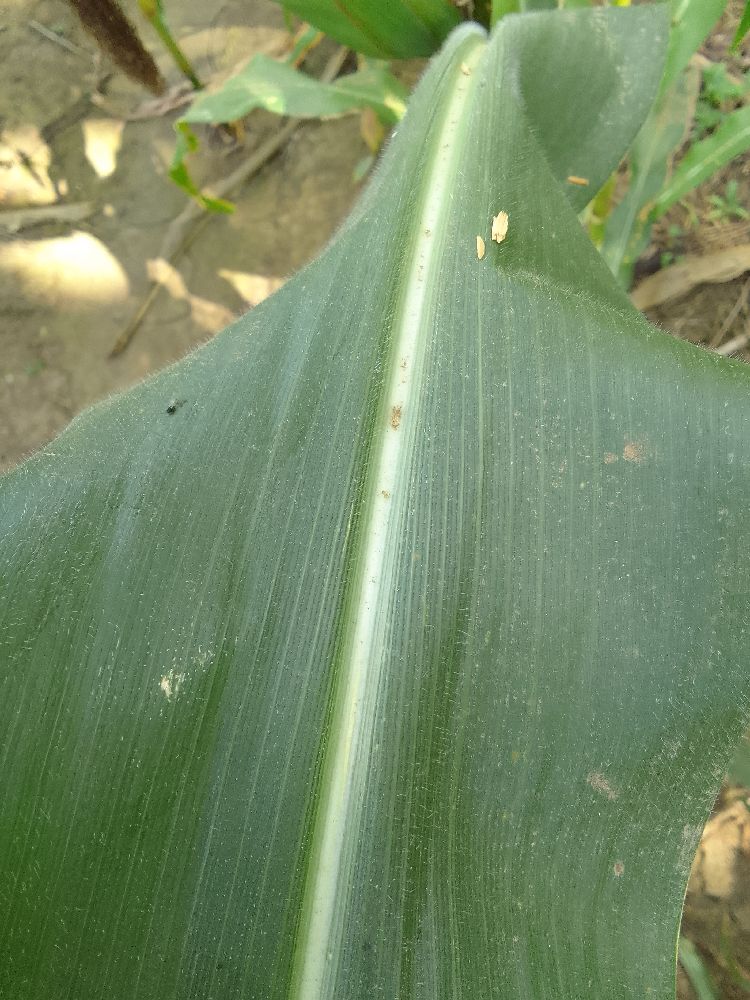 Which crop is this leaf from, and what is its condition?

maize, healthy
